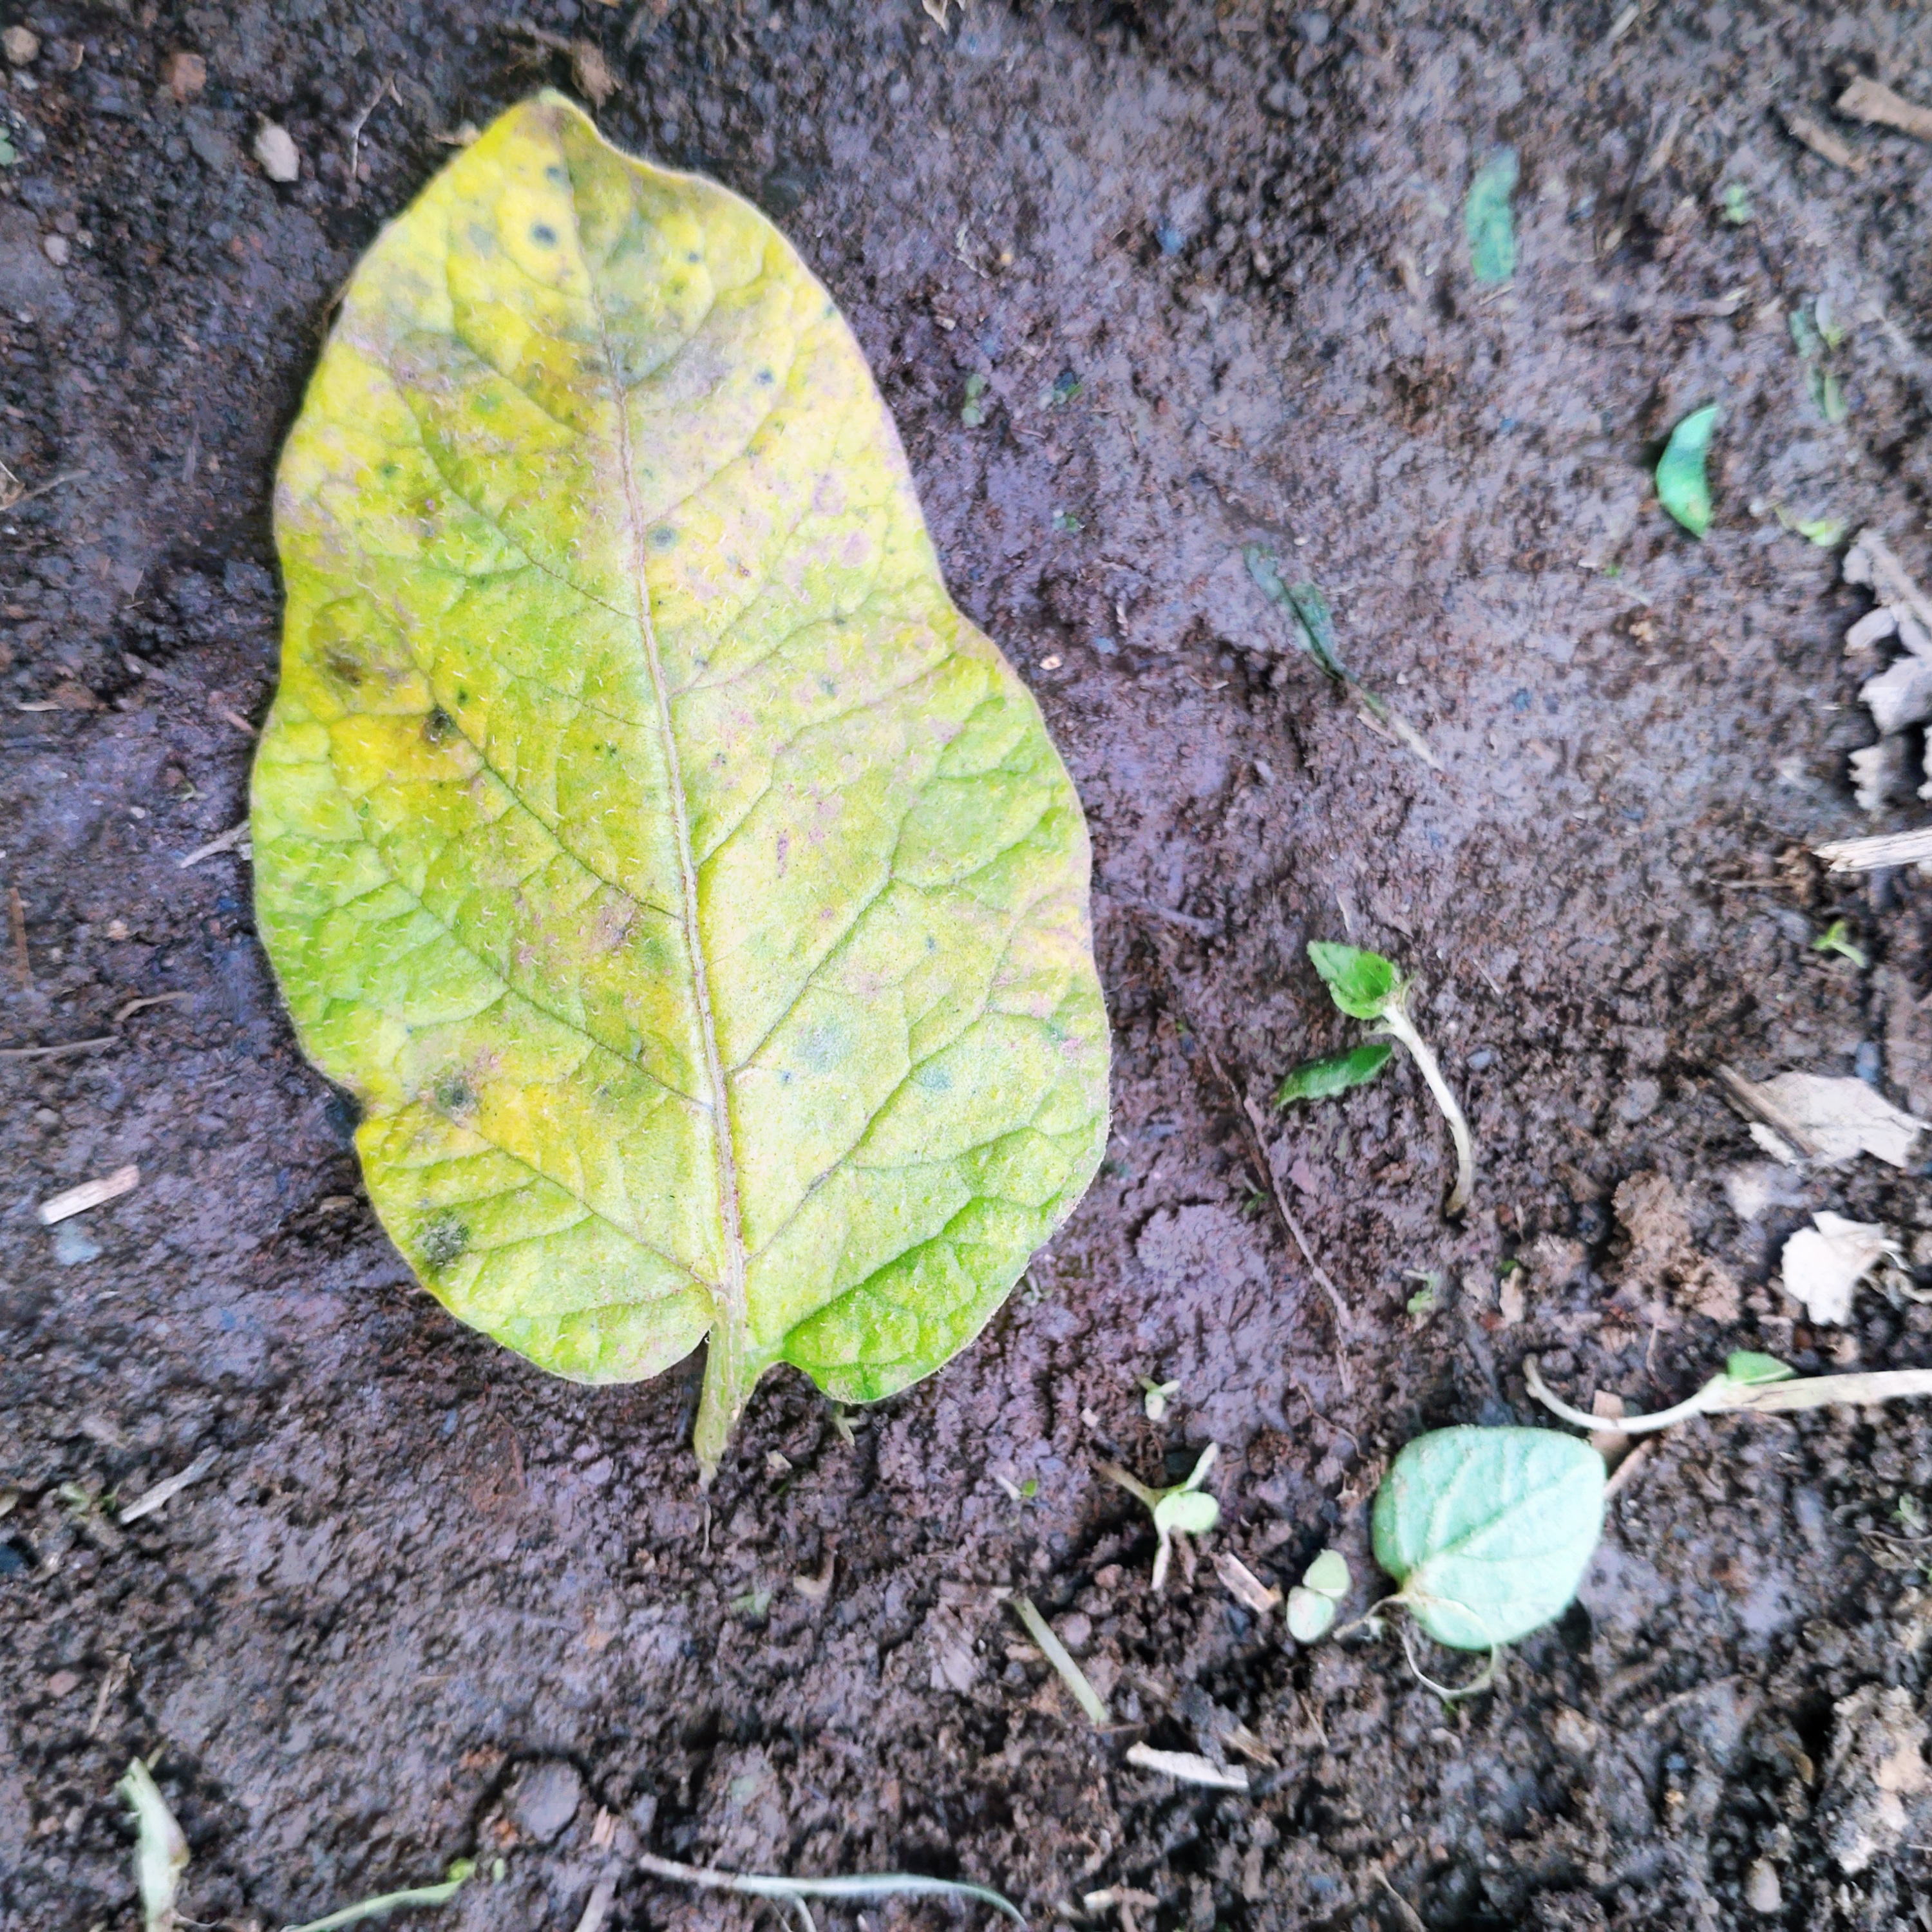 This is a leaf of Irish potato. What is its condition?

late blight
